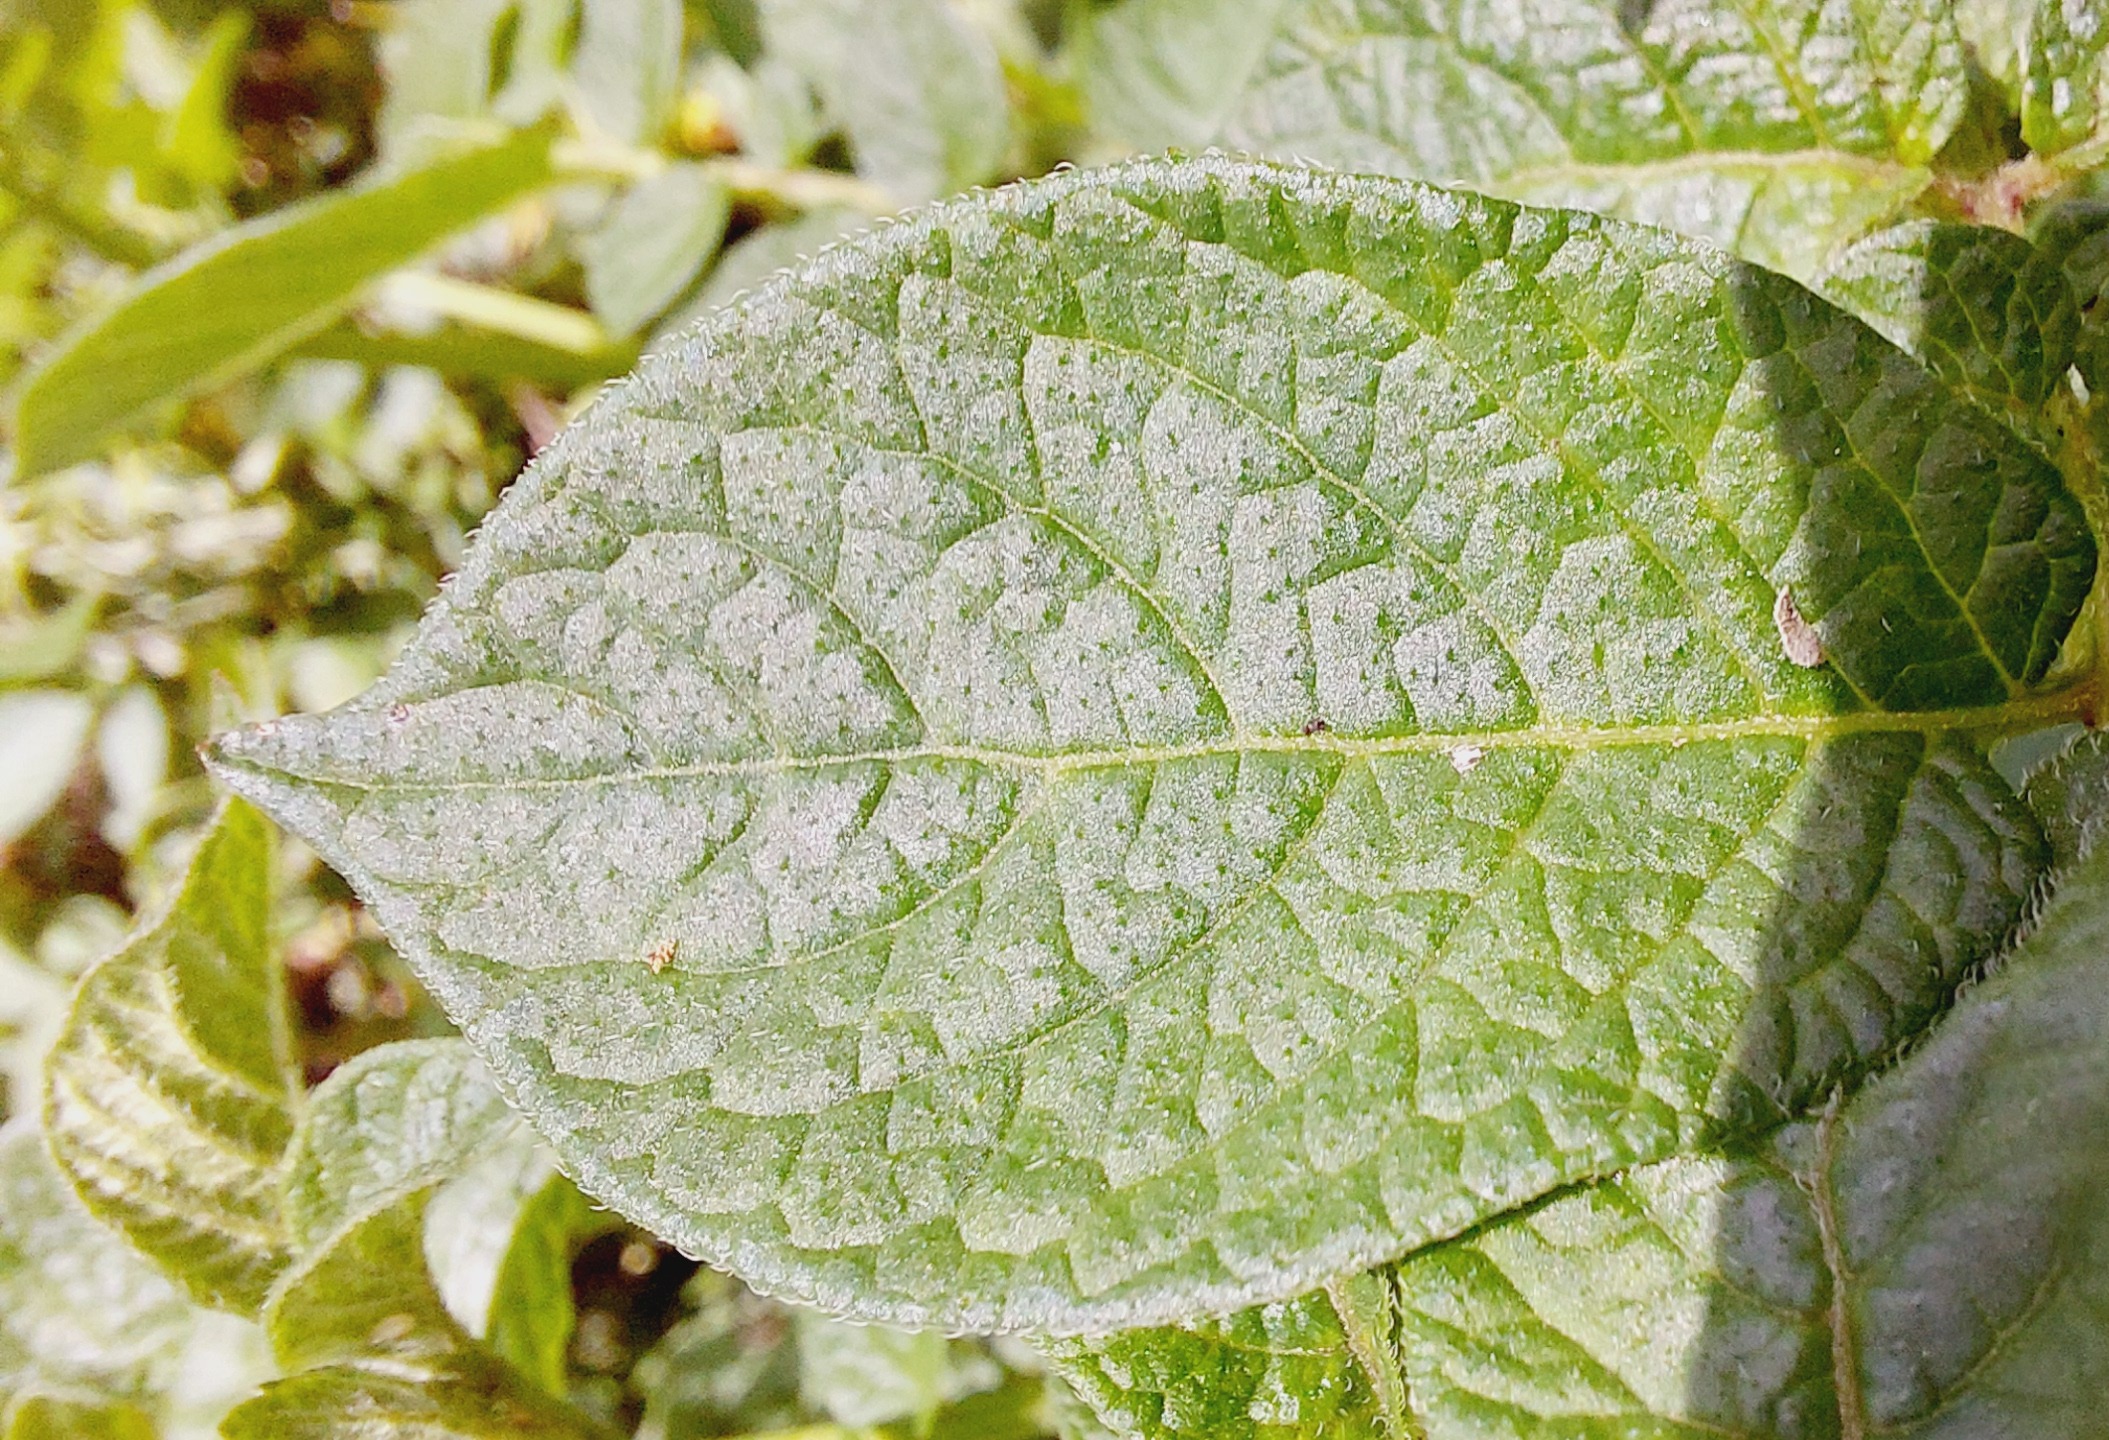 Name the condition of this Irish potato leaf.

healthy
